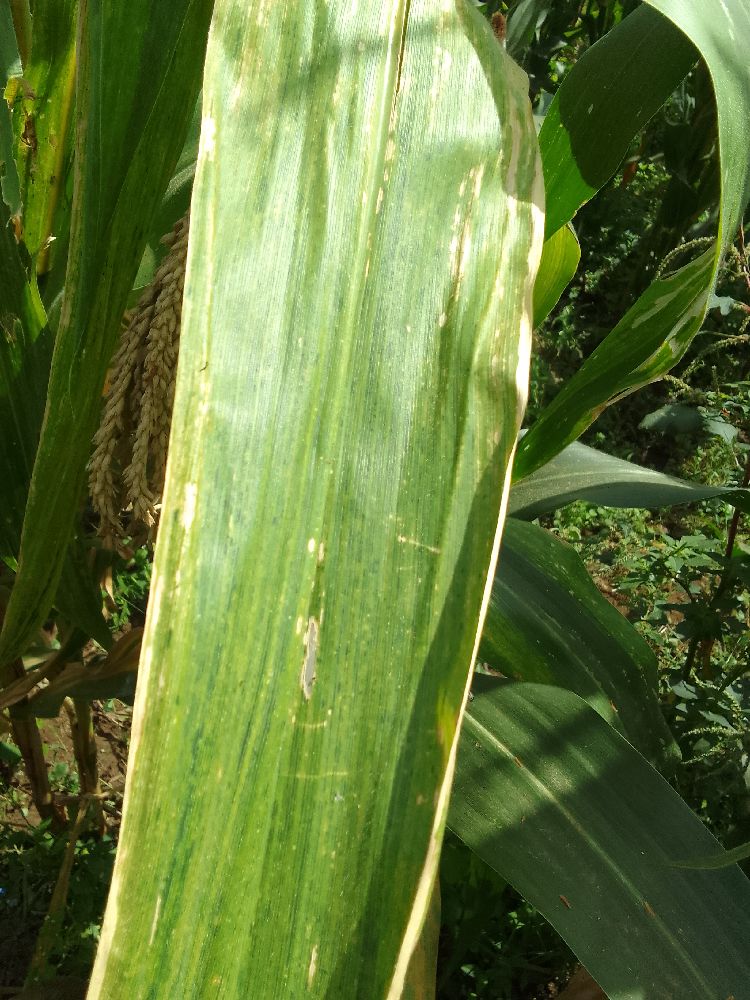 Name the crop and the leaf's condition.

maize, maize lethal necrosis
